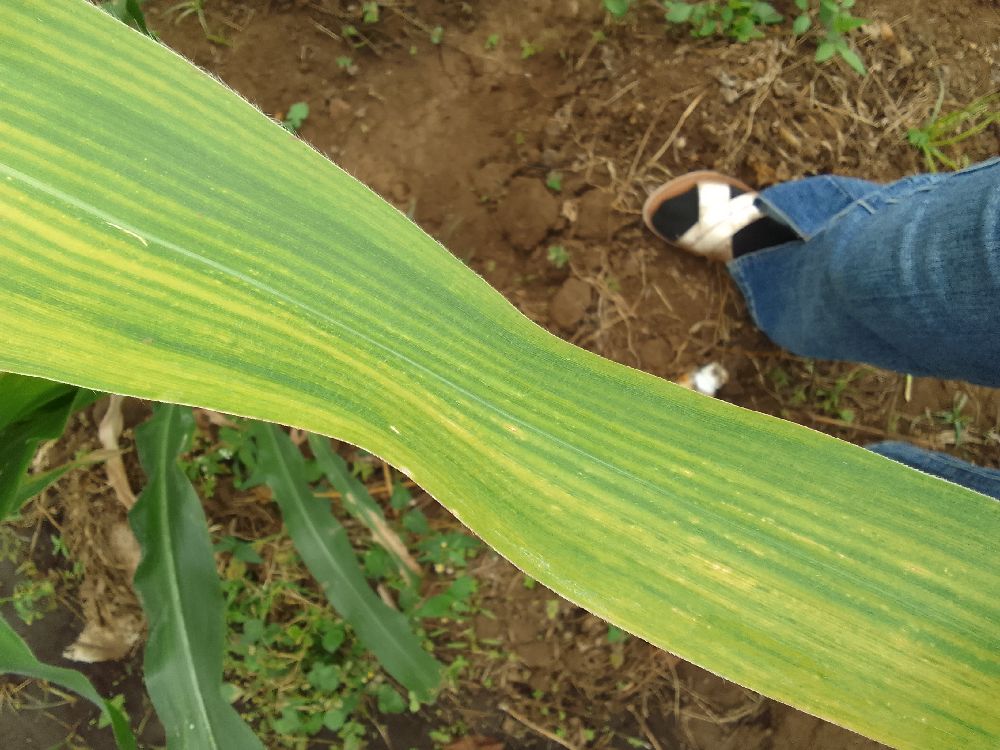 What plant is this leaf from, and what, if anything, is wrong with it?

maize, maize lethal necrosis
